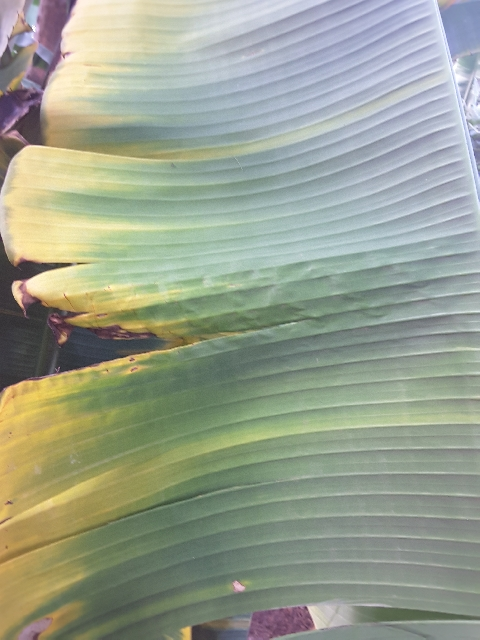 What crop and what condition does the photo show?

banana, fusarium wilt race 1
